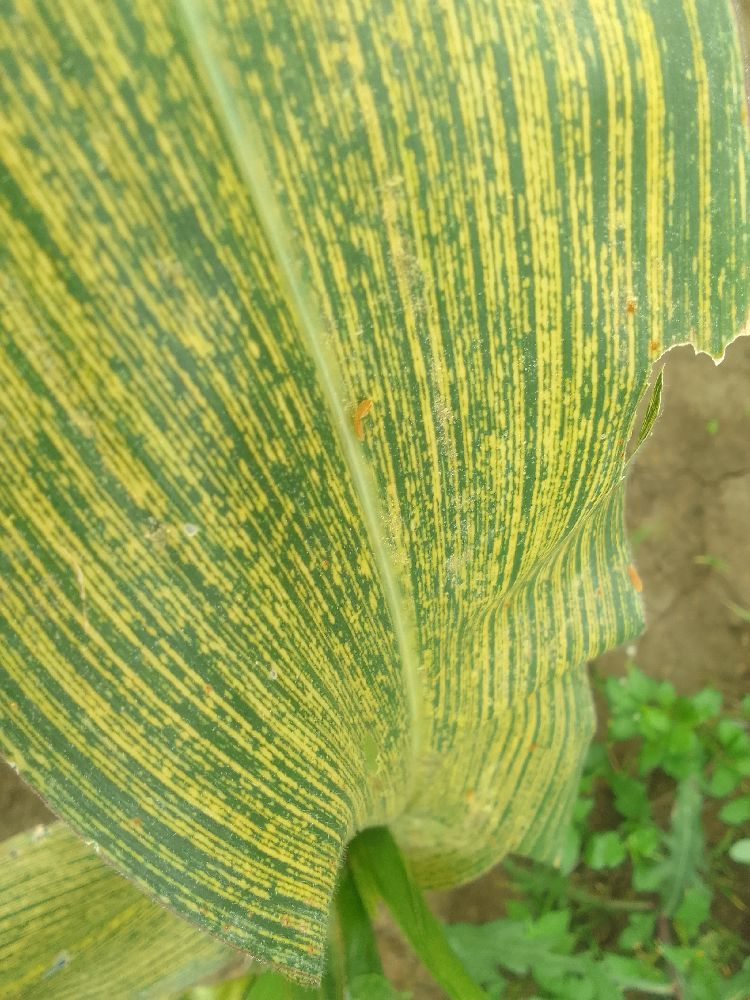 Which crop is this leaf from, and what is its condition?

maize, maize streak virus
